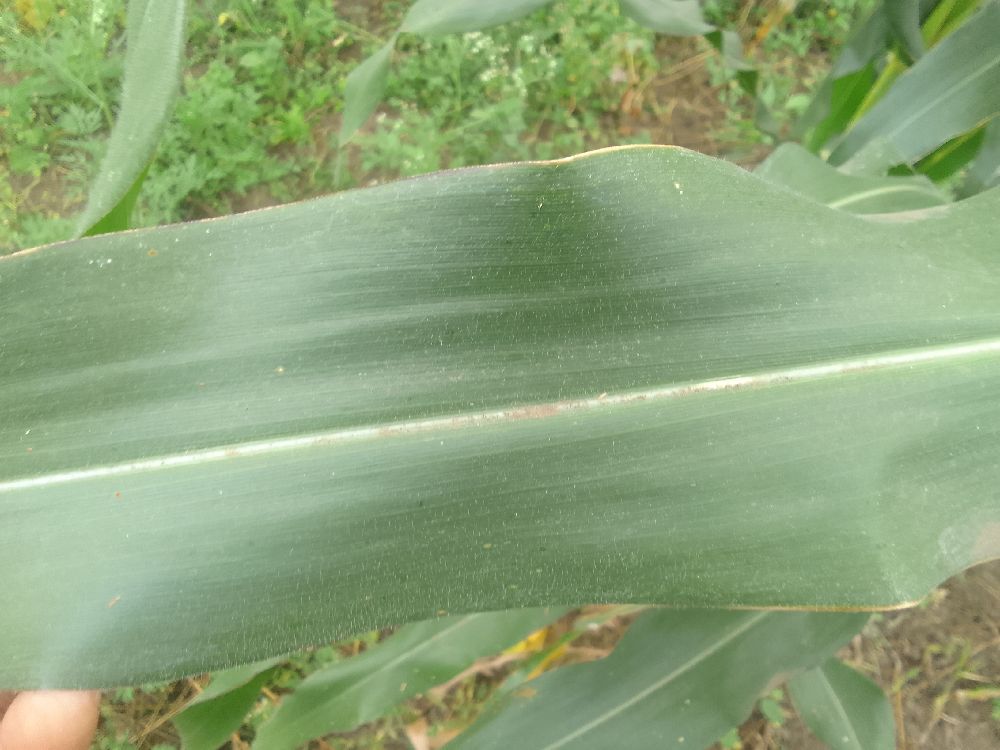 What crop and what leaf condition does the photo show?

maize, healthy
